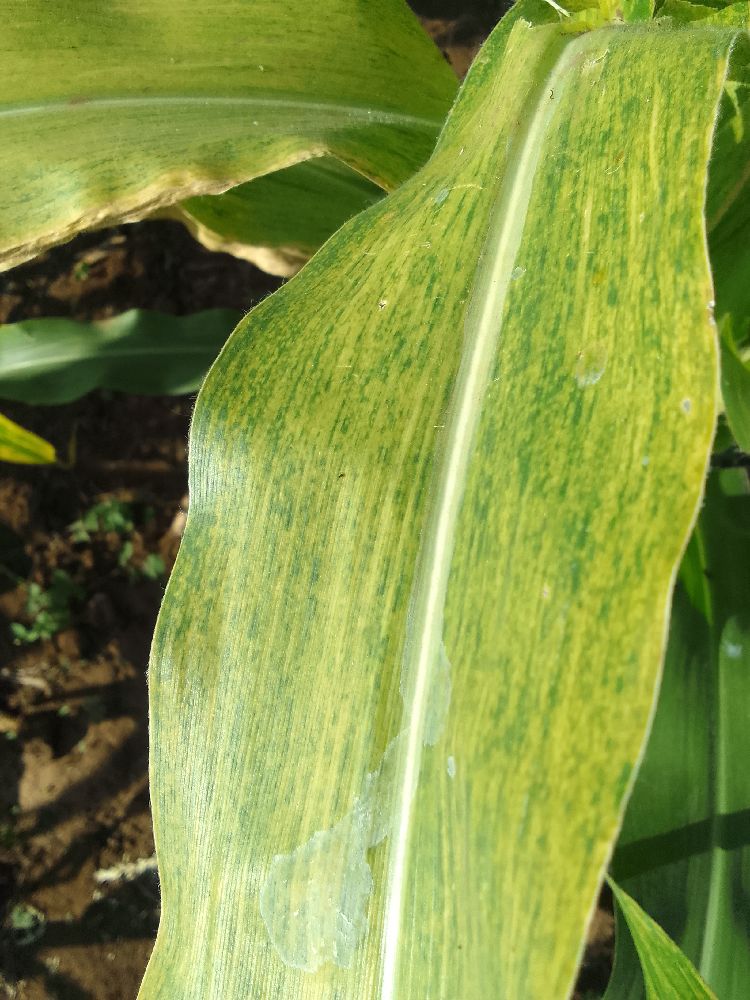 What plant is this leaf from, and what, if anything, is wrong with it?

maize, maize lethal necrosis
